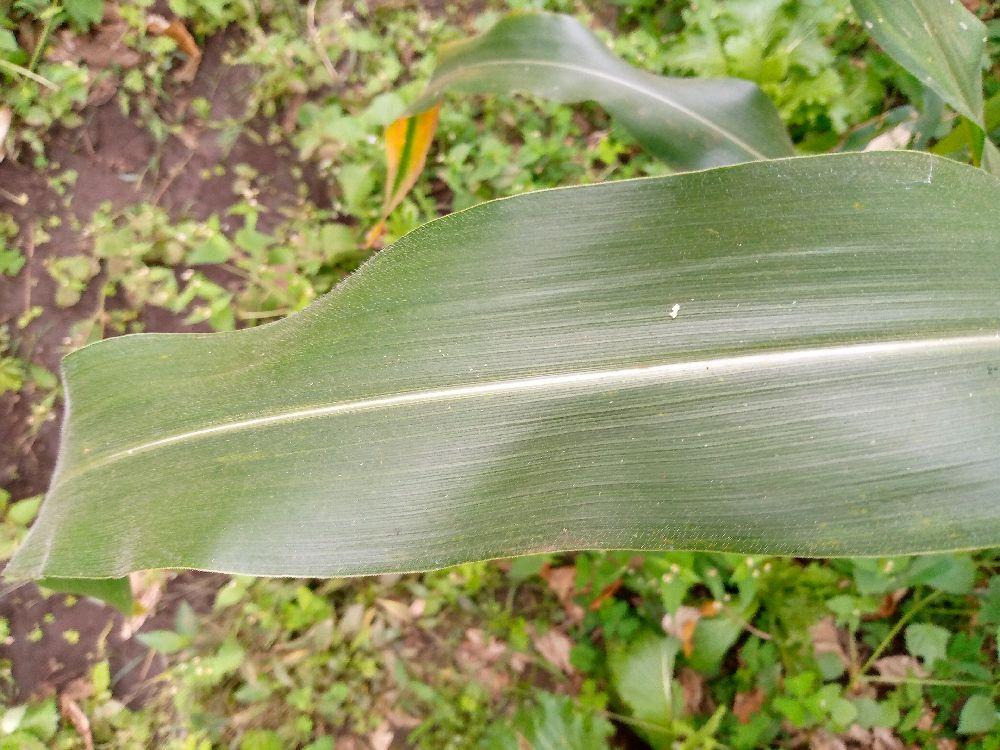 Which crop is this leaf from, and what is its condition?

maize, healthy
